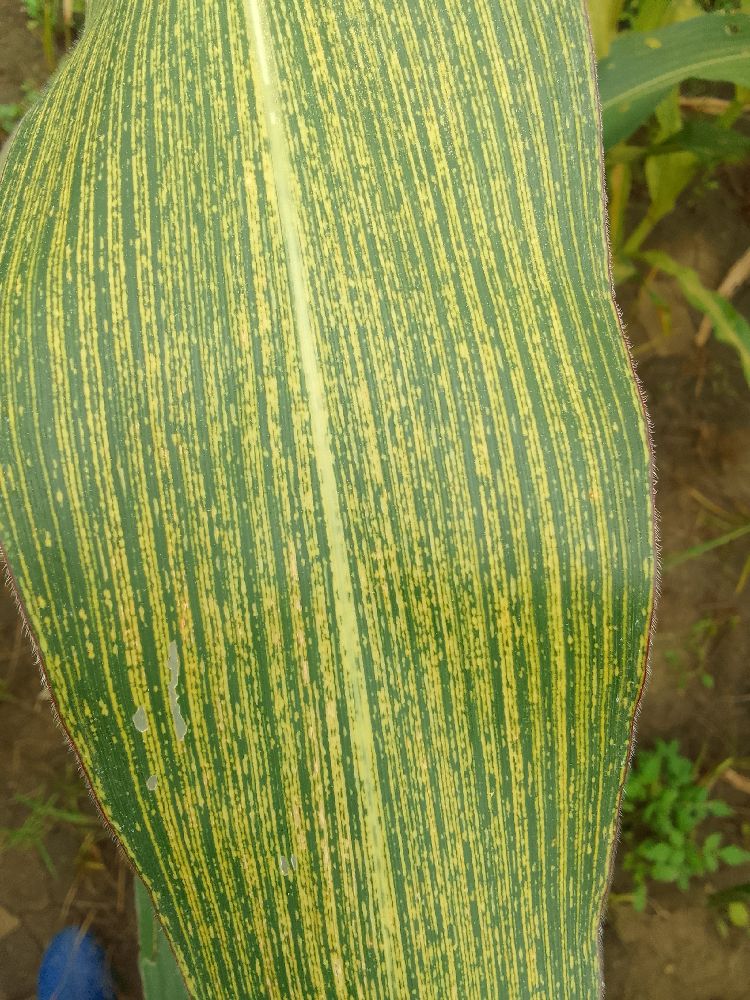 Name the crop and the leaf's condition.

maize, maize streak virus
